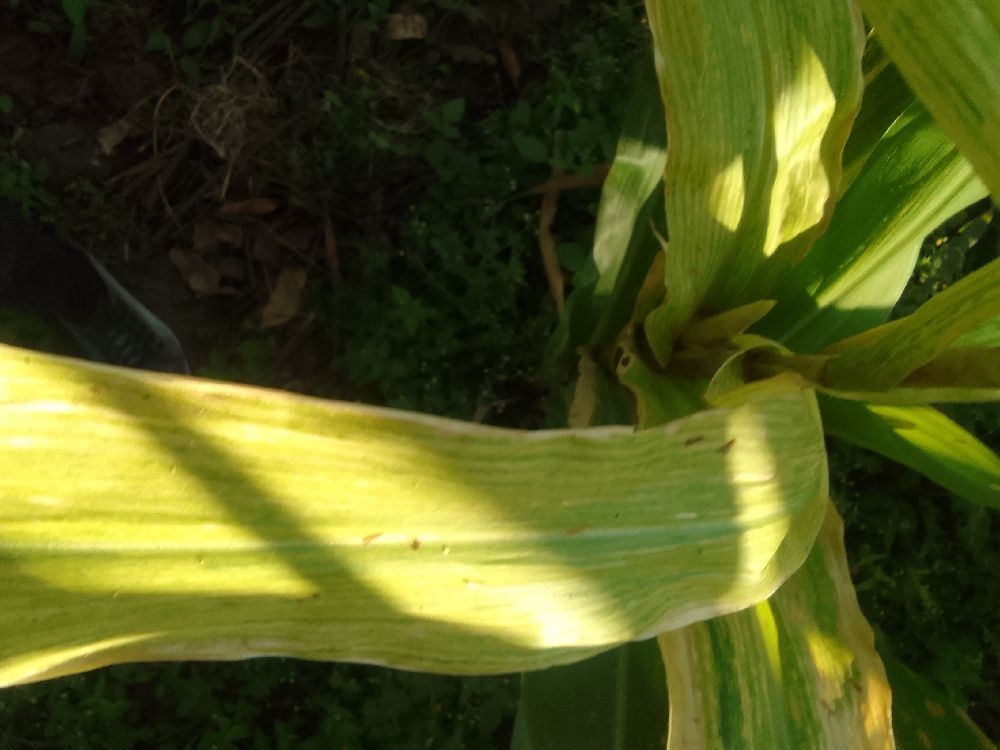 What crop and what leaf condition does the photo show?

maize, maize lethal necrosis
